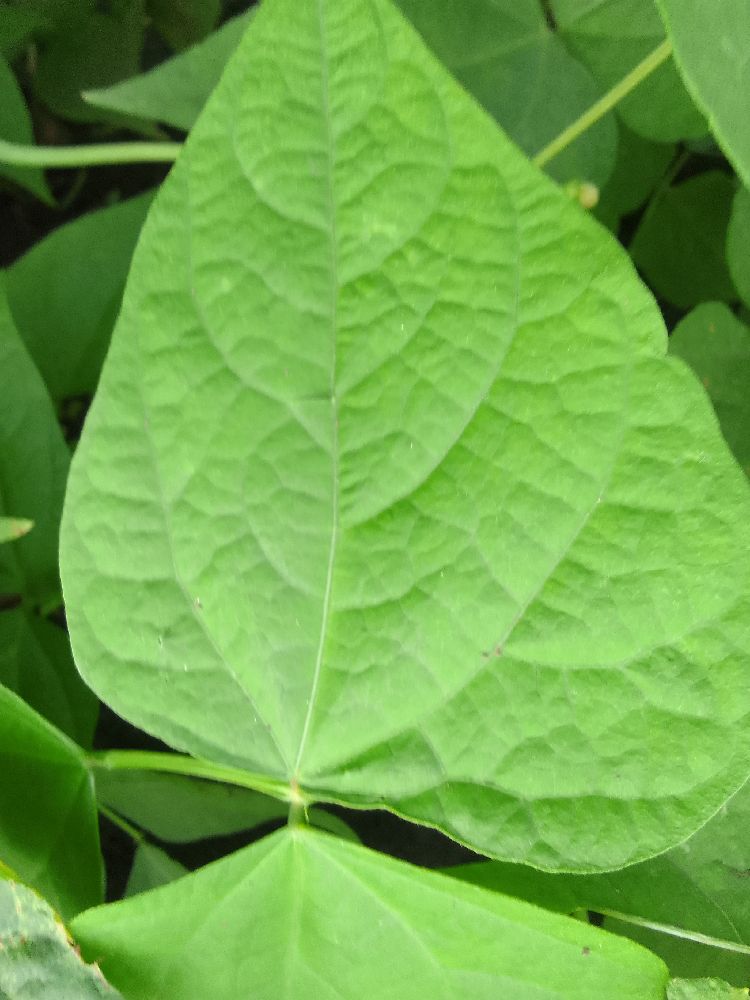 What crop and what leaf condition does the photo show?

common bean, healthy
